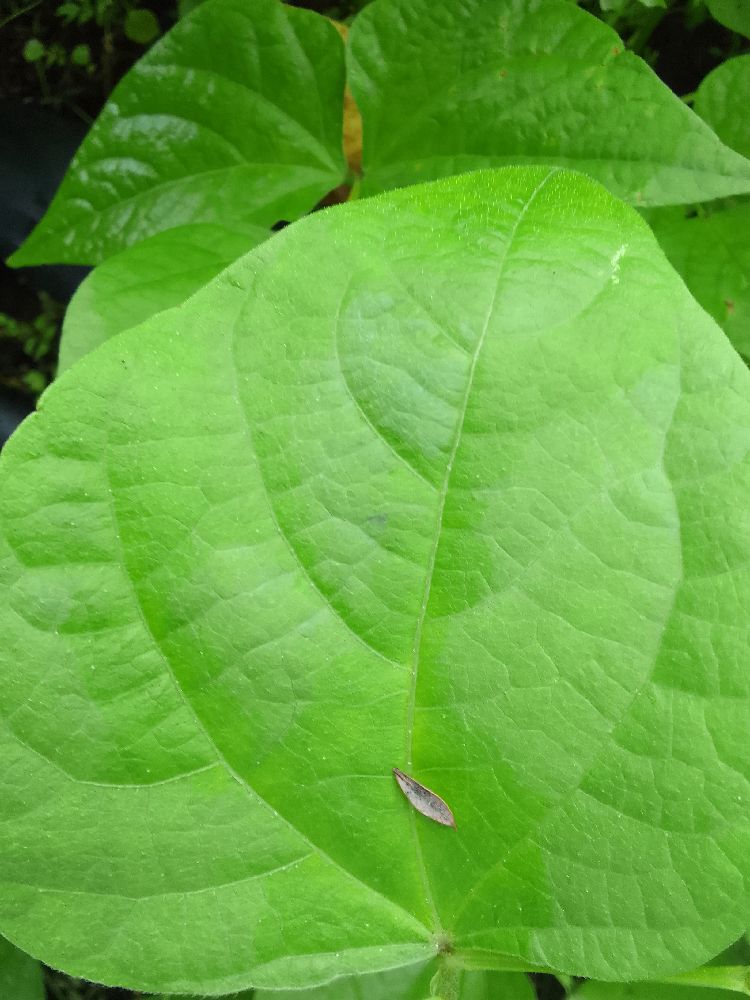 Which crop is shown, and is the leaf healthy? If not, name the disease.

common bean, healthy
